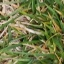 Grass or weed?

grass
